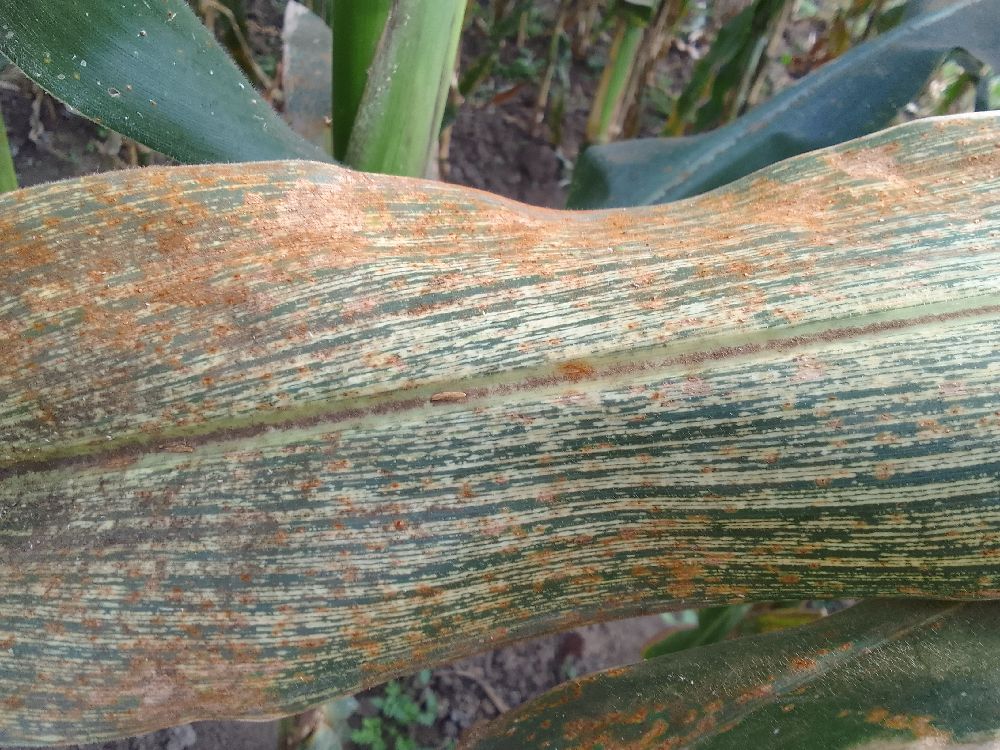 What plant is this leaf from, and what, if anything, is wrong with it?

maize, maize streak virus
